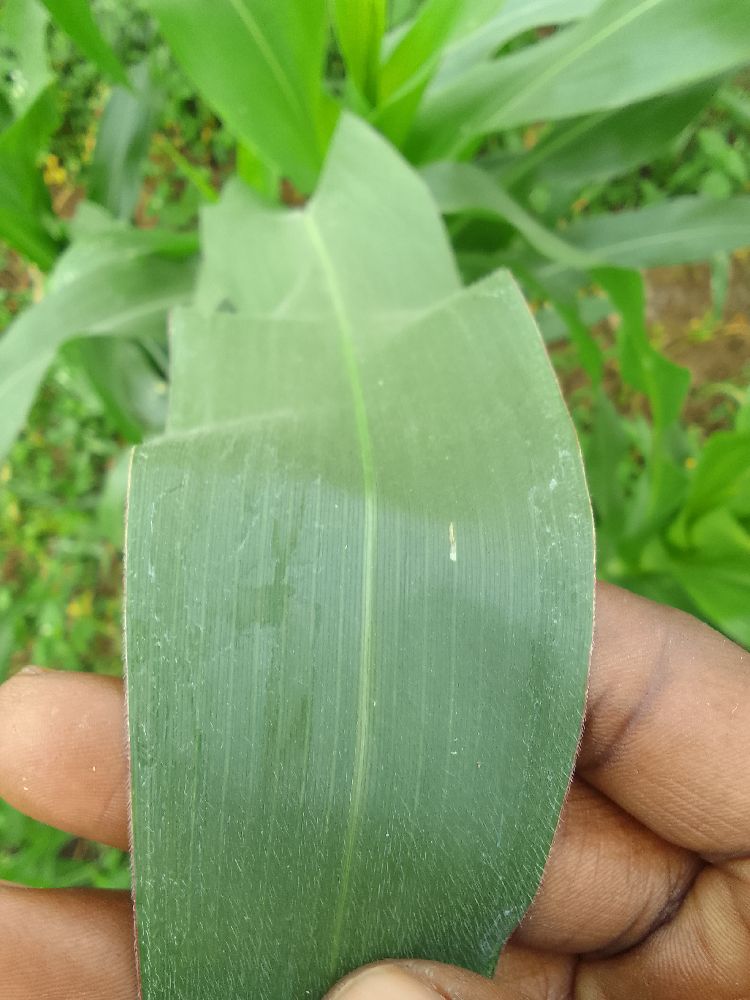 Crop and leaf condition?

maize, healthy
